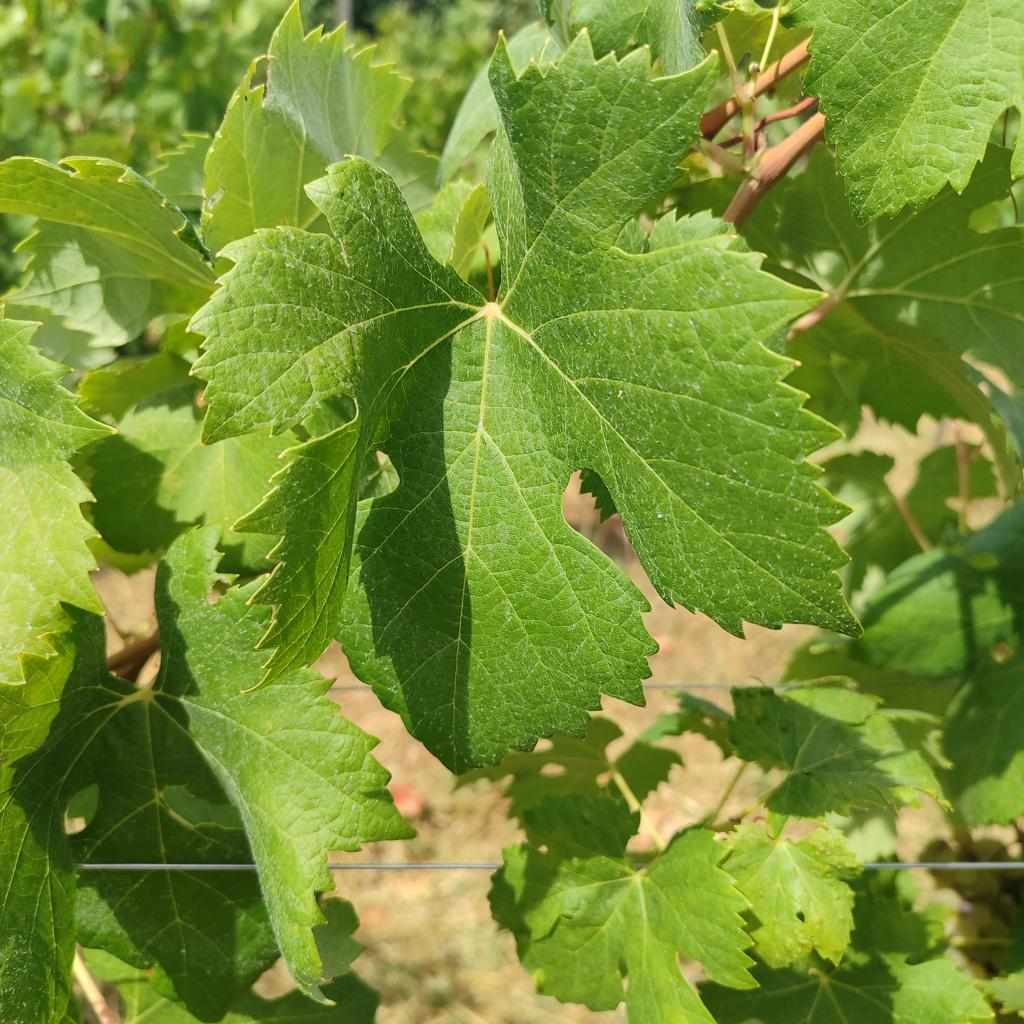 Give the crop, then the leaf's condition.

grapevine, healthy
